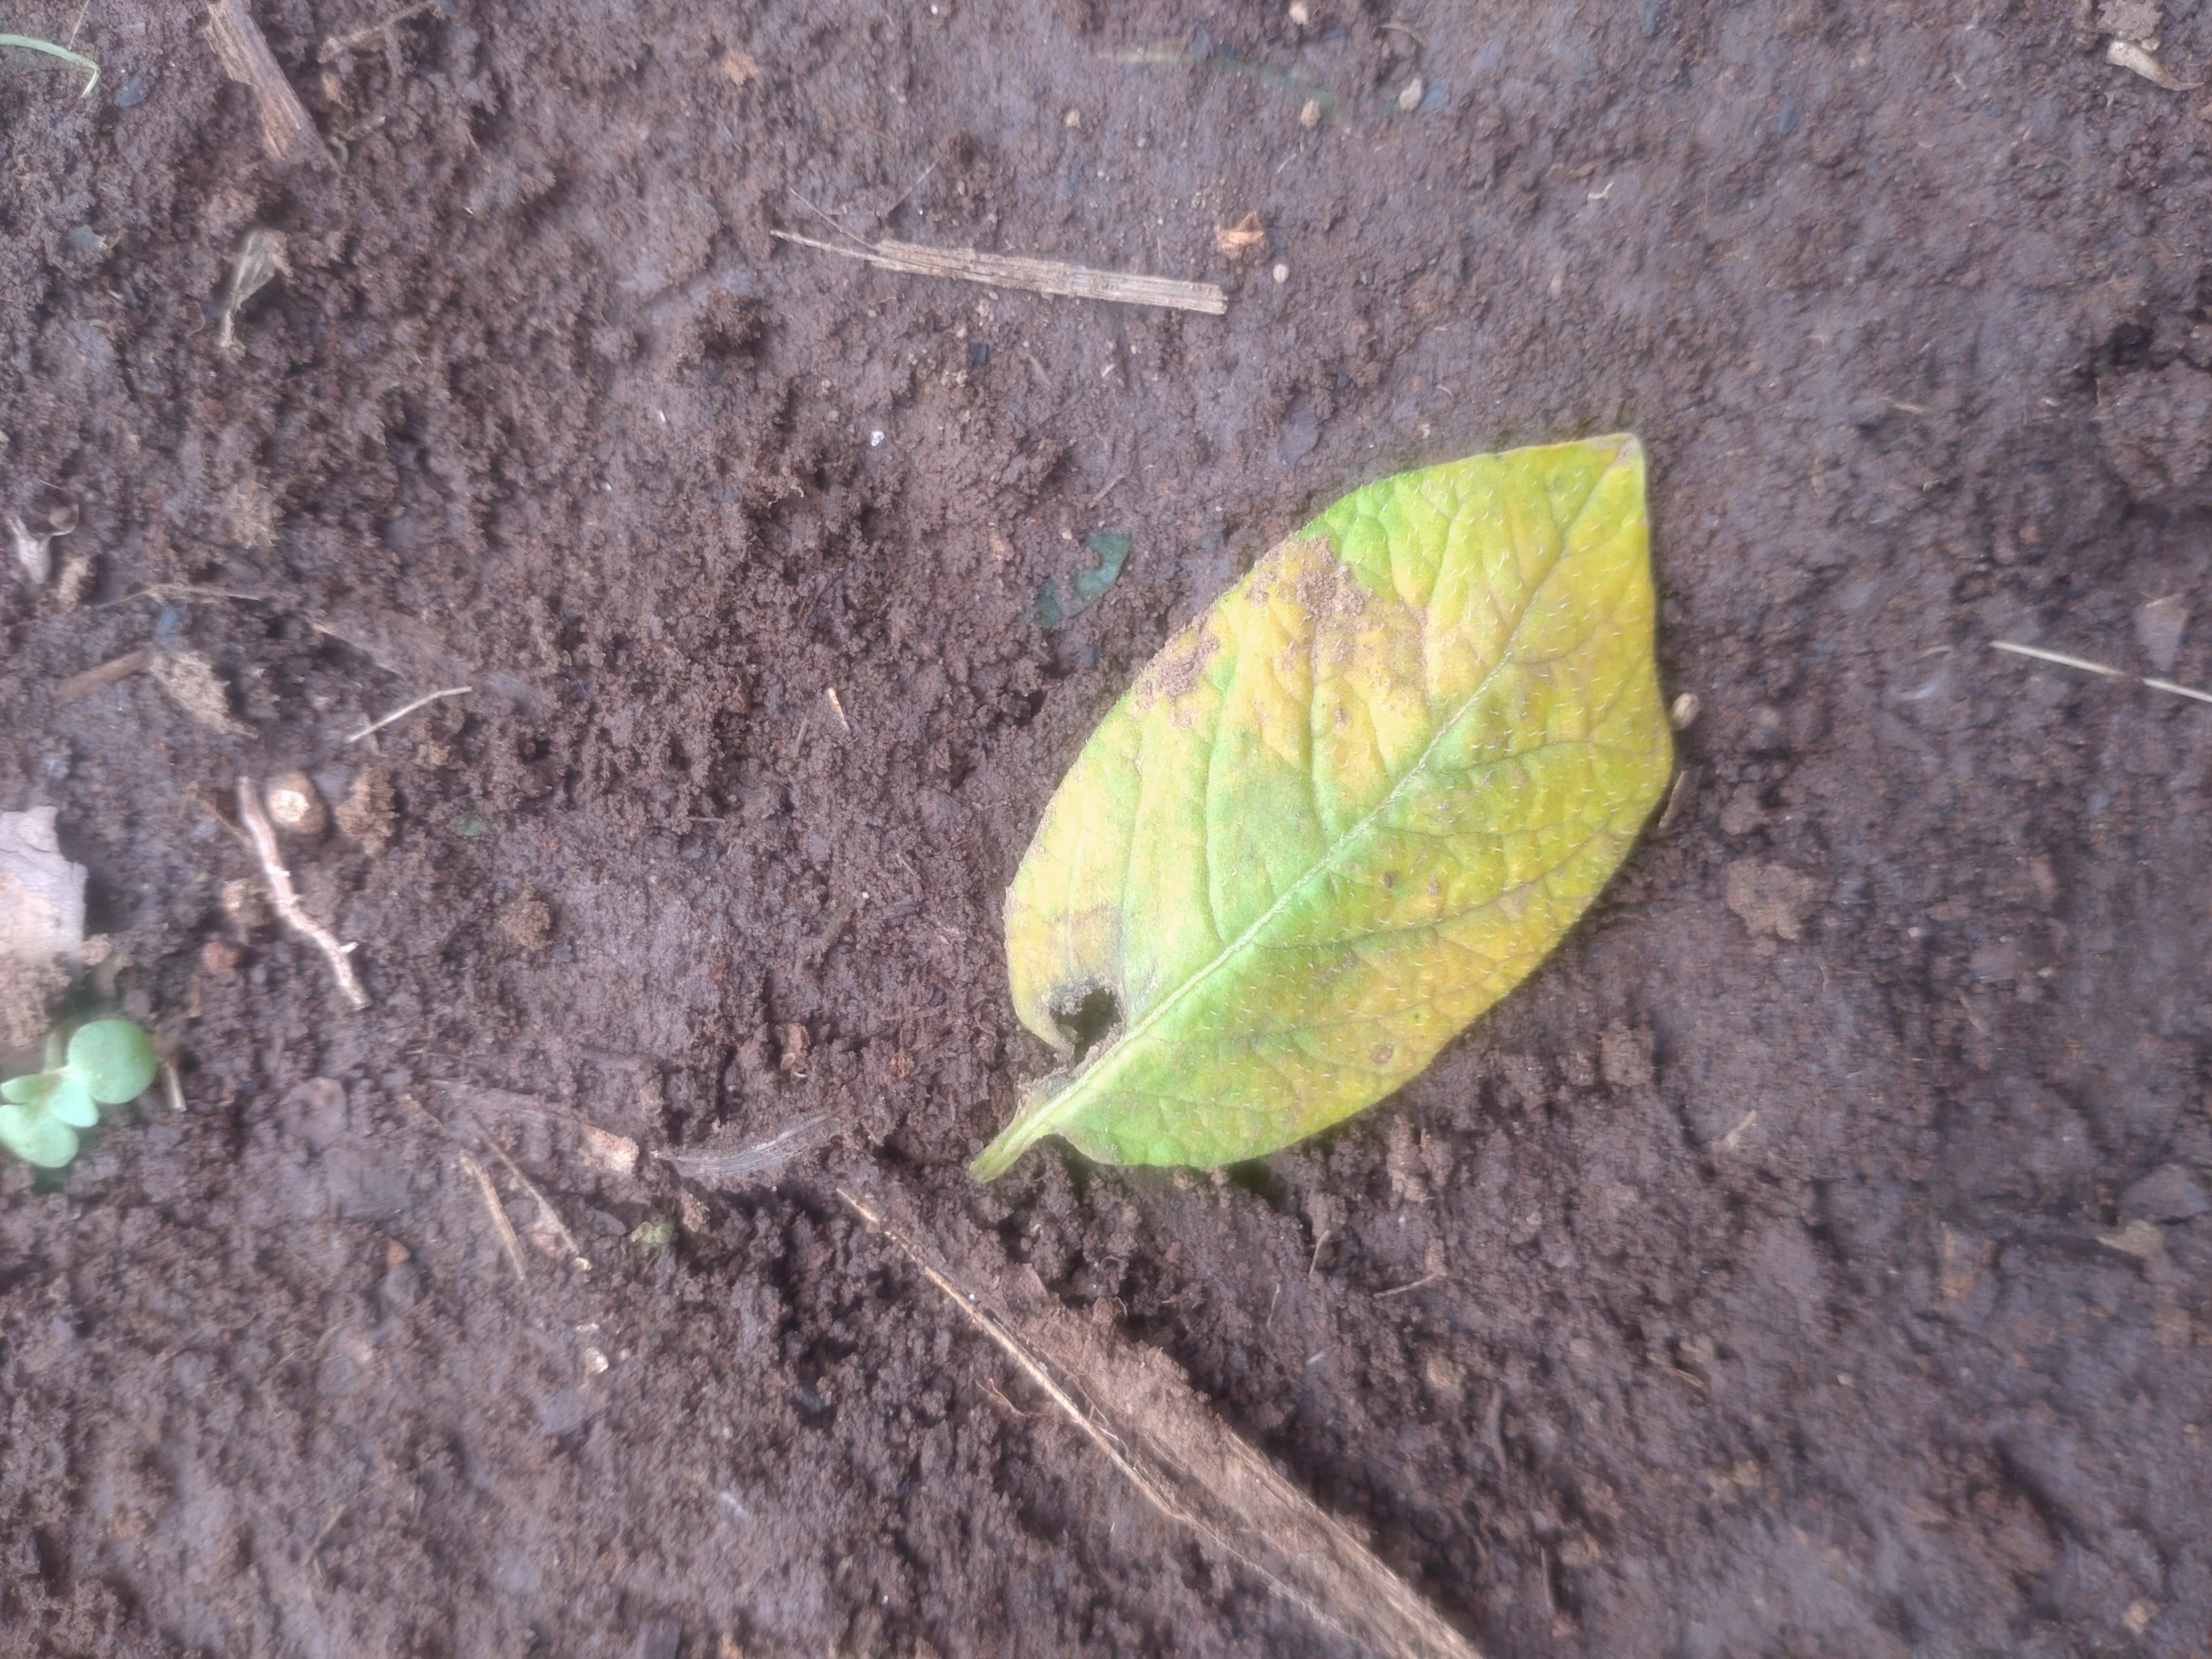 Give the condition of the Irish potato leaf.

late blight
